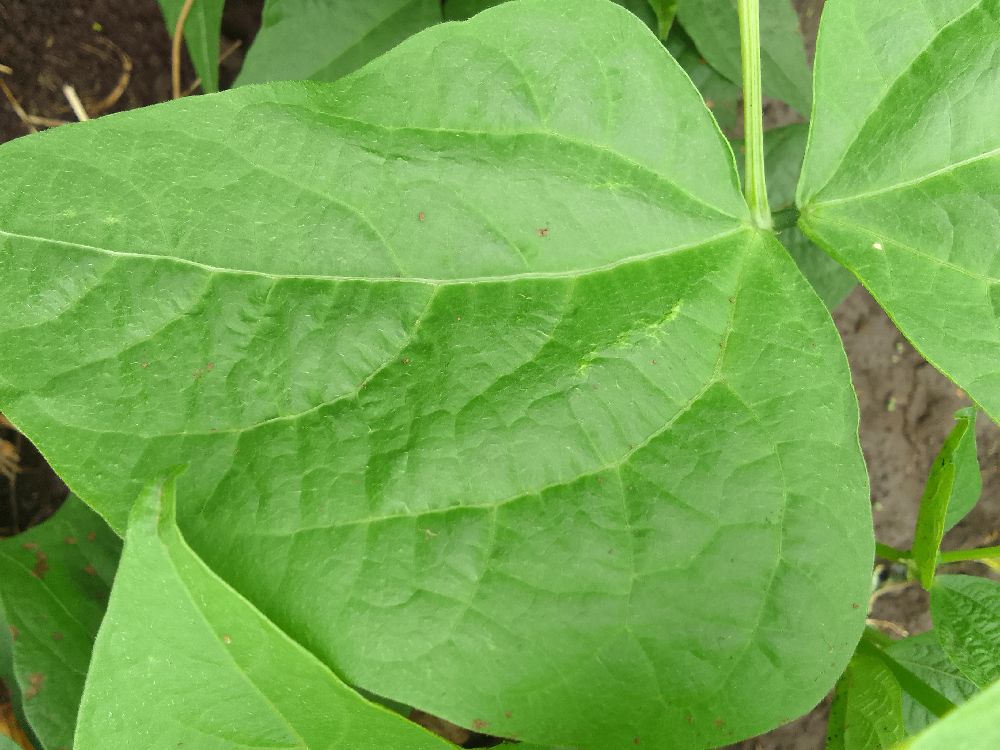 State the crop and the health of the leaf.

common bean, healthy
